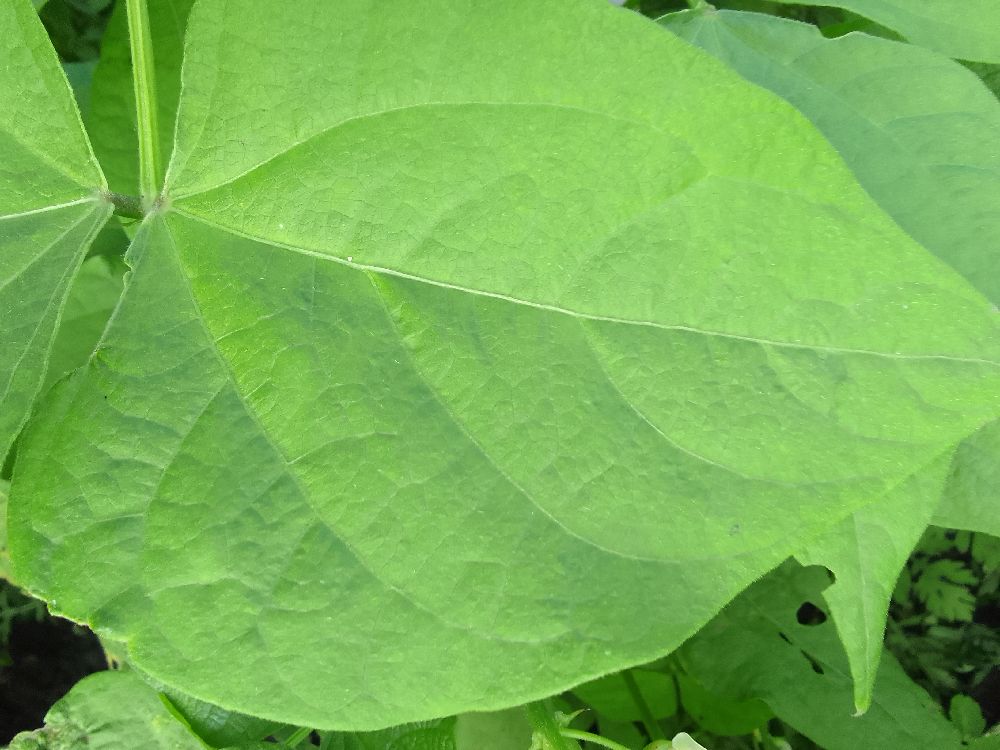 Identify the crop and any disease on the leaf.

common bean, healthy
